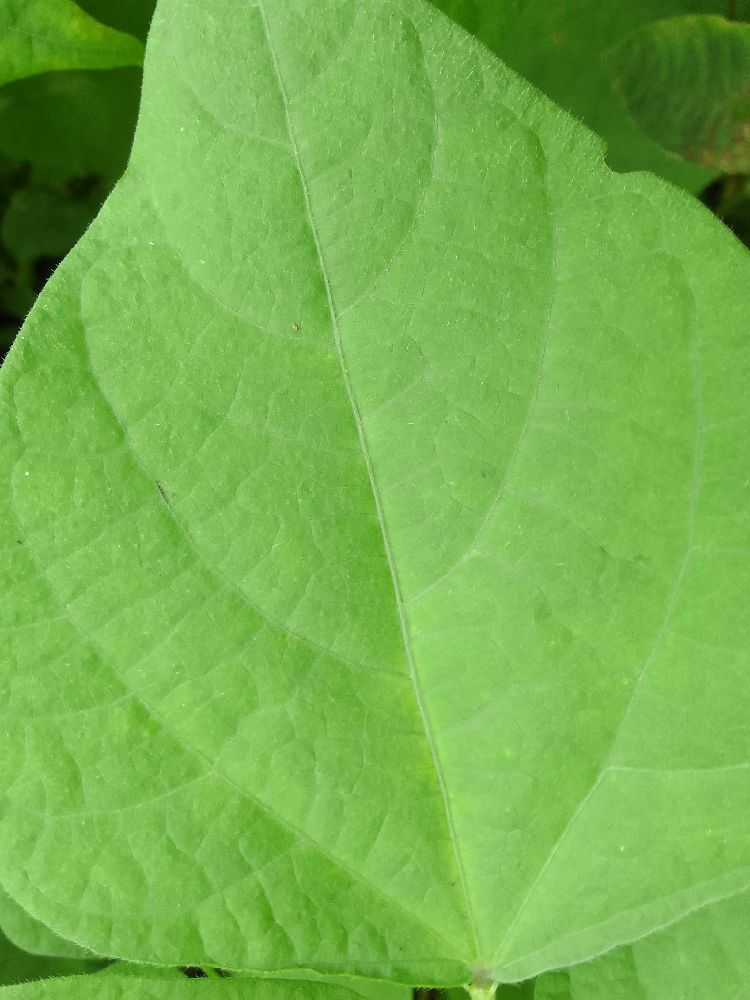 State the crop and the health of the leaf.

common bean, healthy
